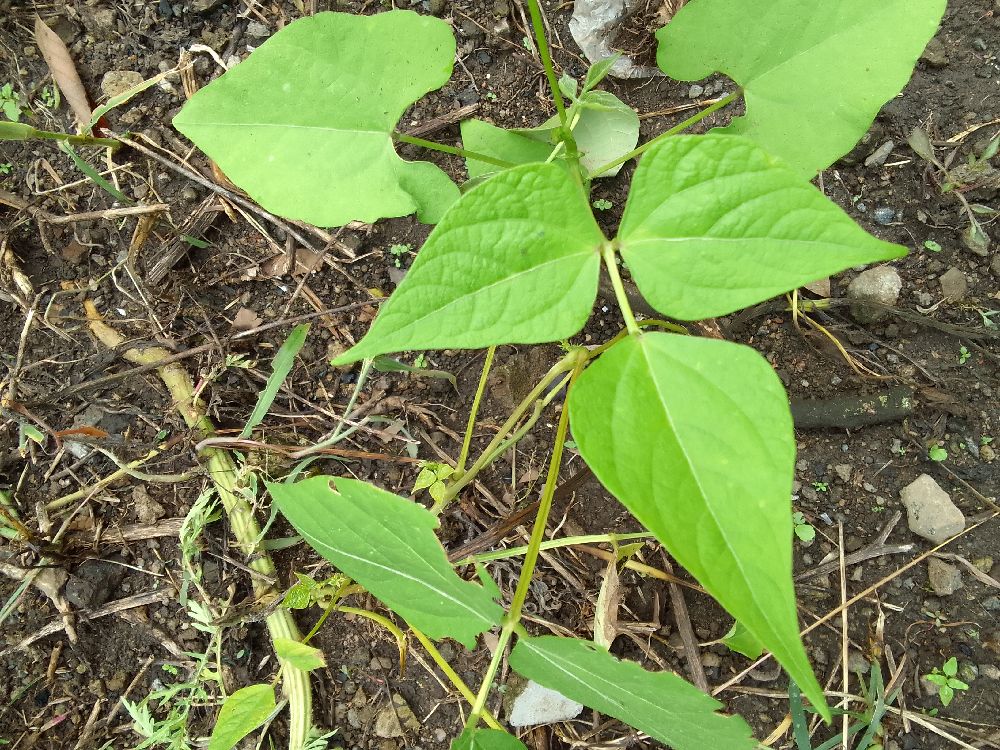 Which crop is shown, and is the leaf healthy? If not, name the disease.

common bean, healthy
